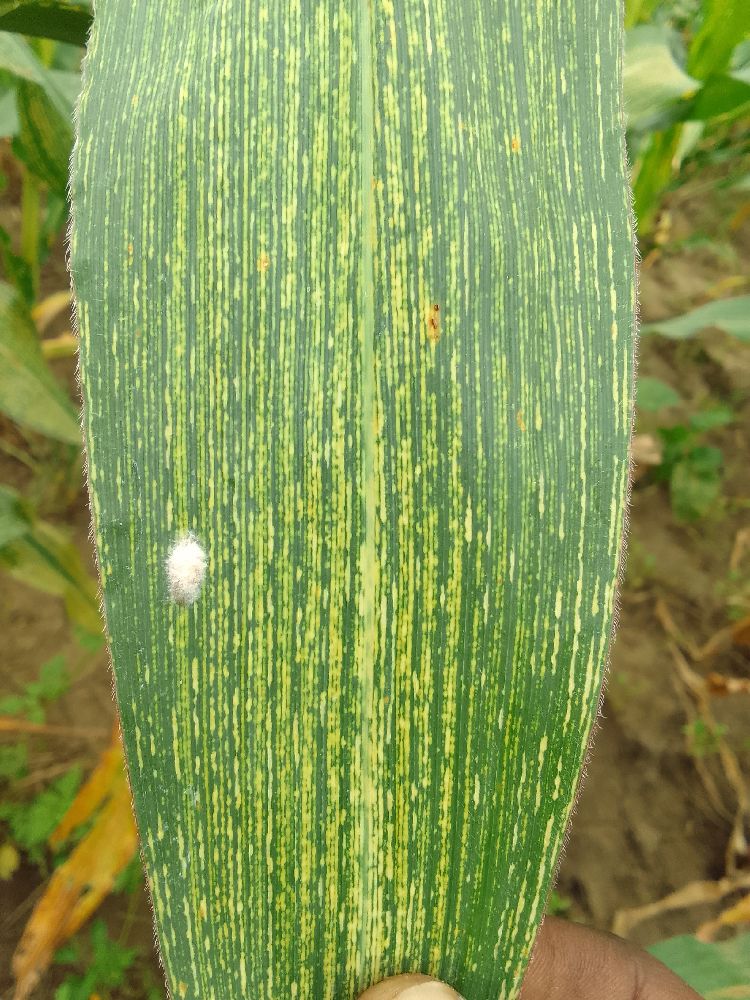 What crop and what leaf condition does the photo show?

maize, maize streak virus
